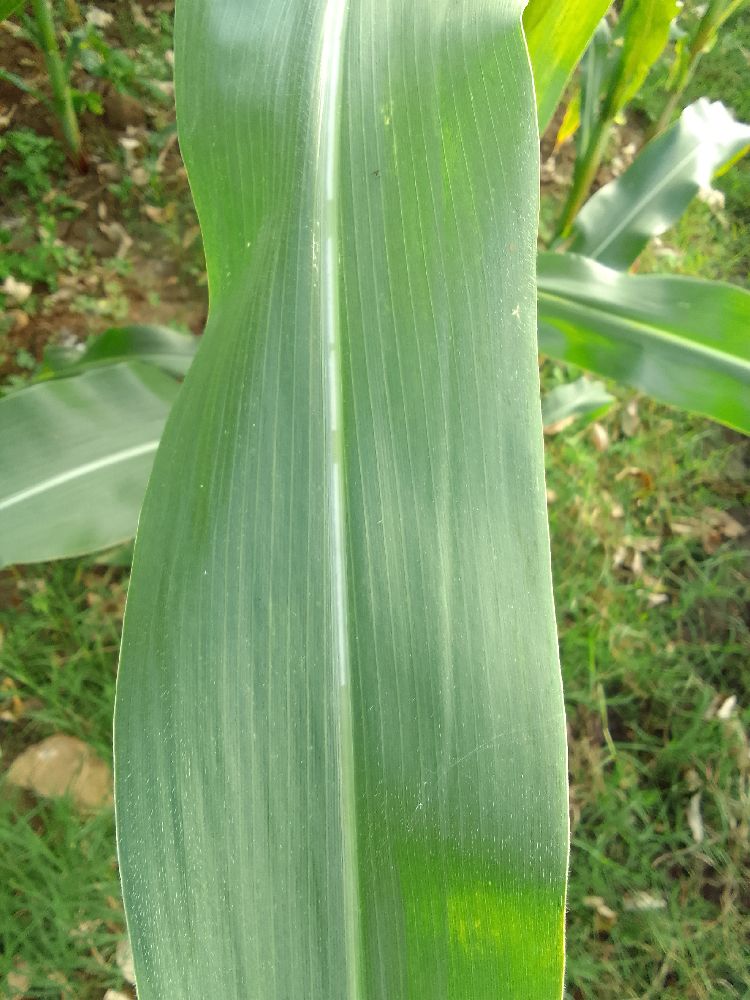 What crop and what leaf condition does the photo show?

maize, healthy
